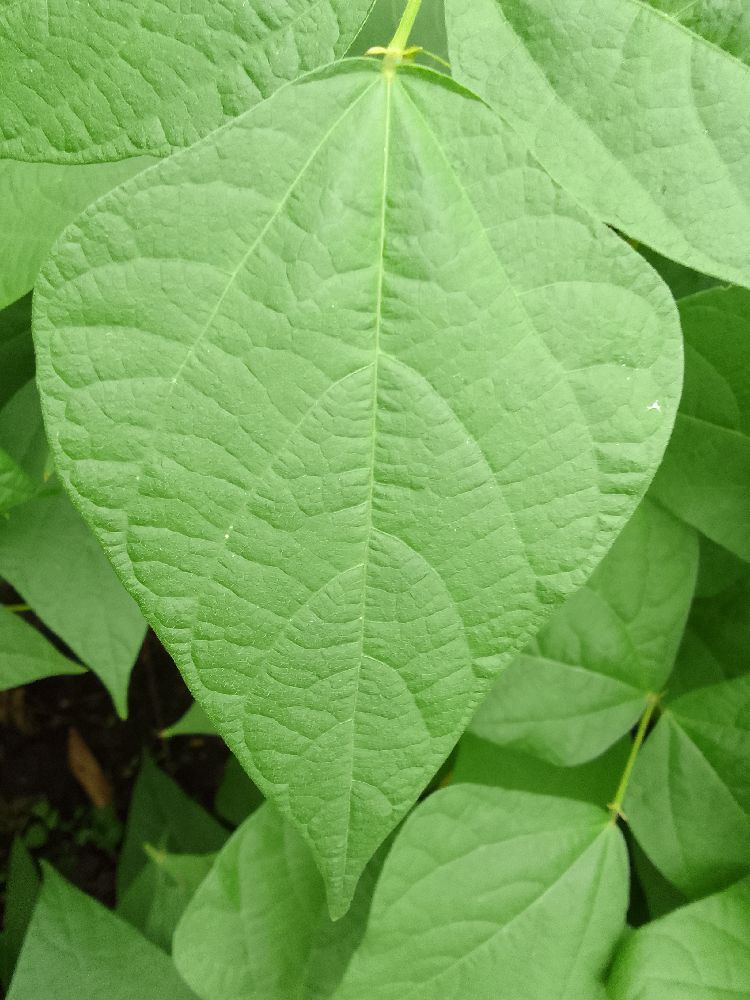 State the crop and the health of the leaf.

common bean, healthy
